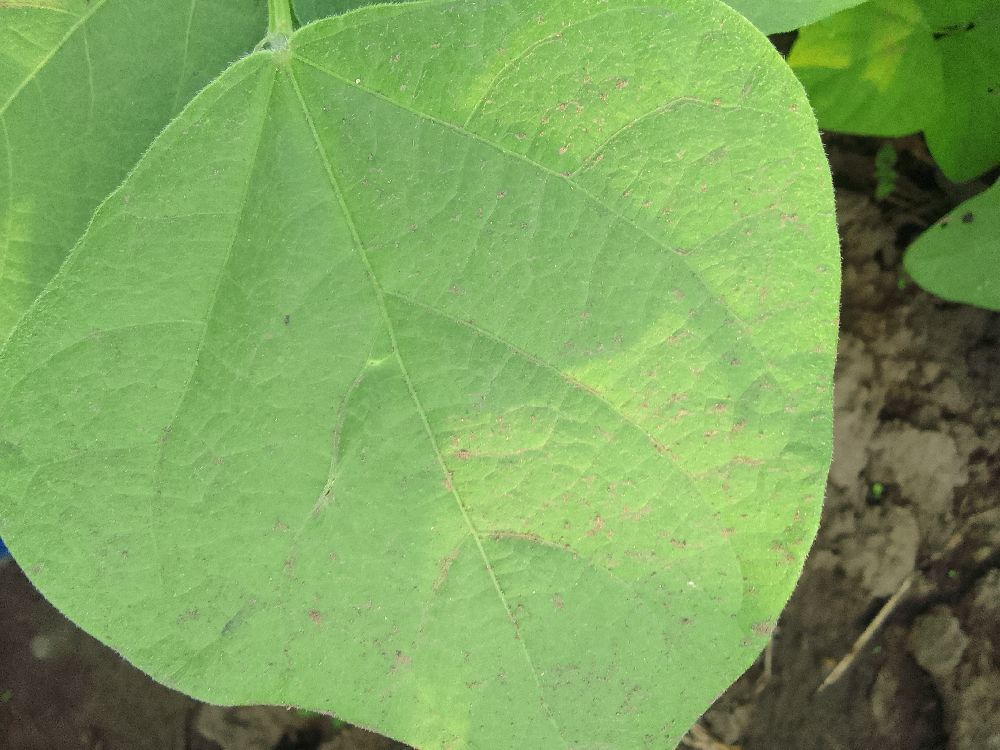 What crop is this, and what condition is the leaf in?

common bean, healthy
